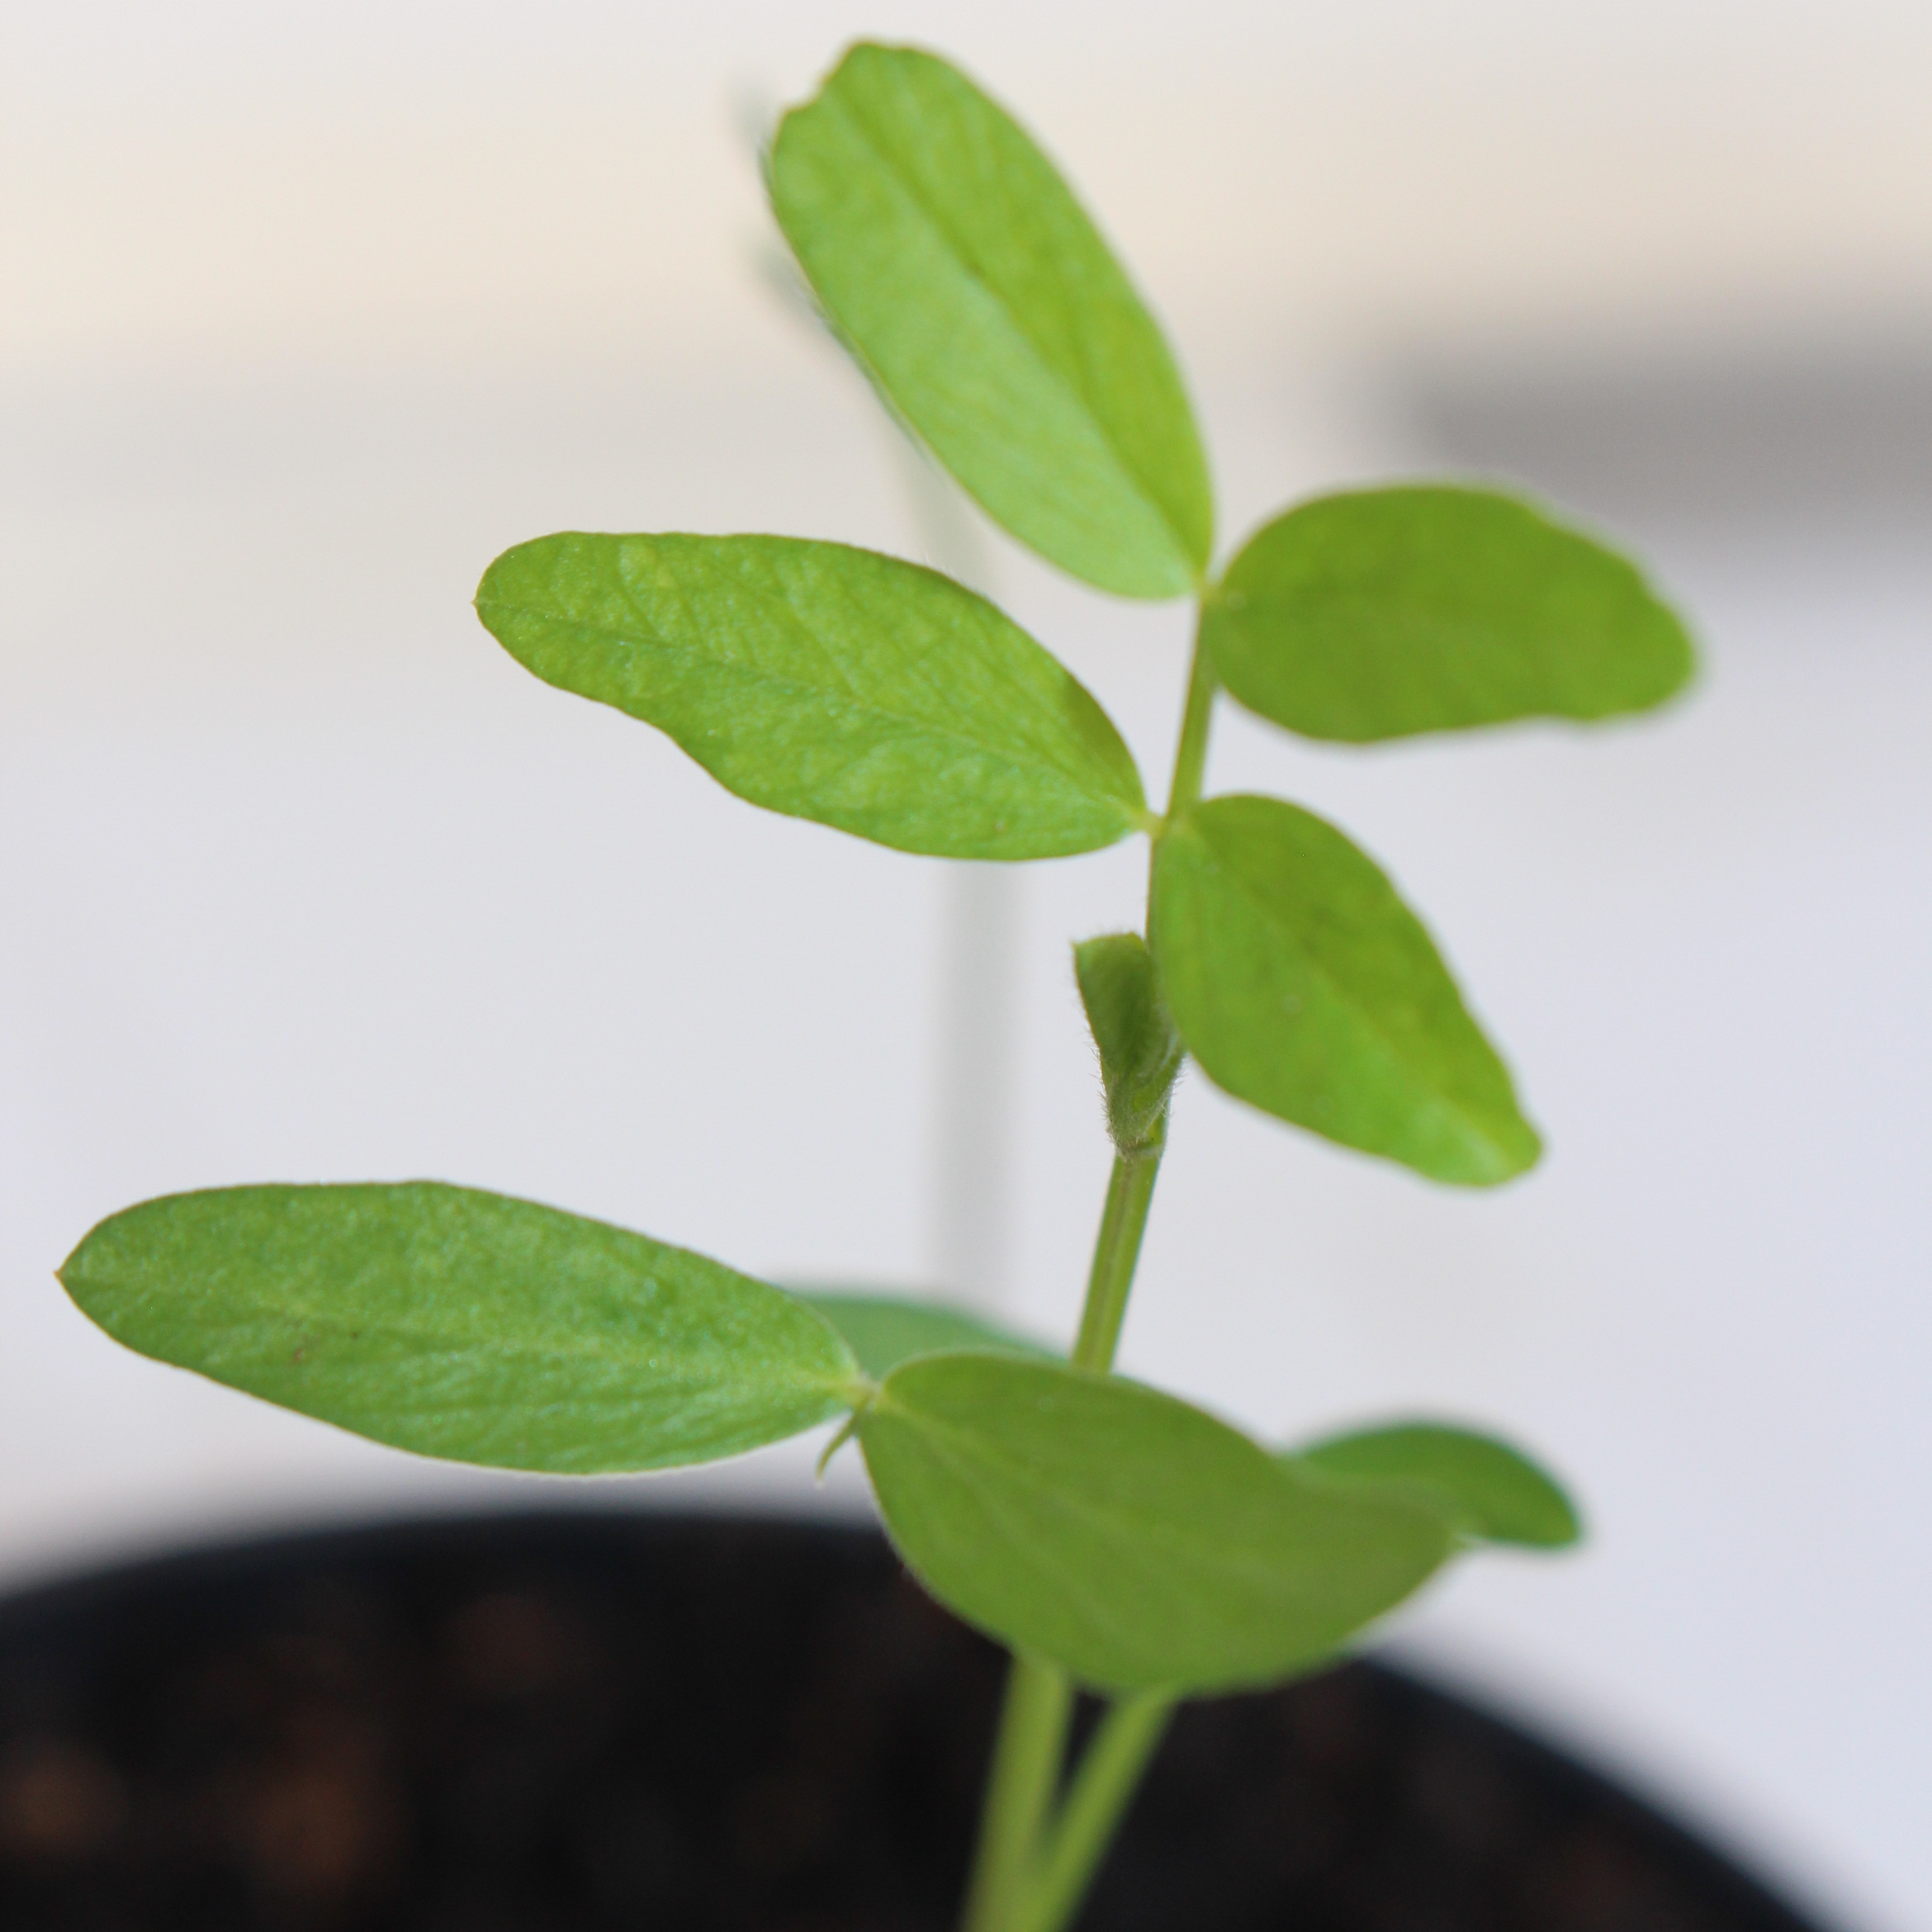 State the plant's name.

Vicia sativa
